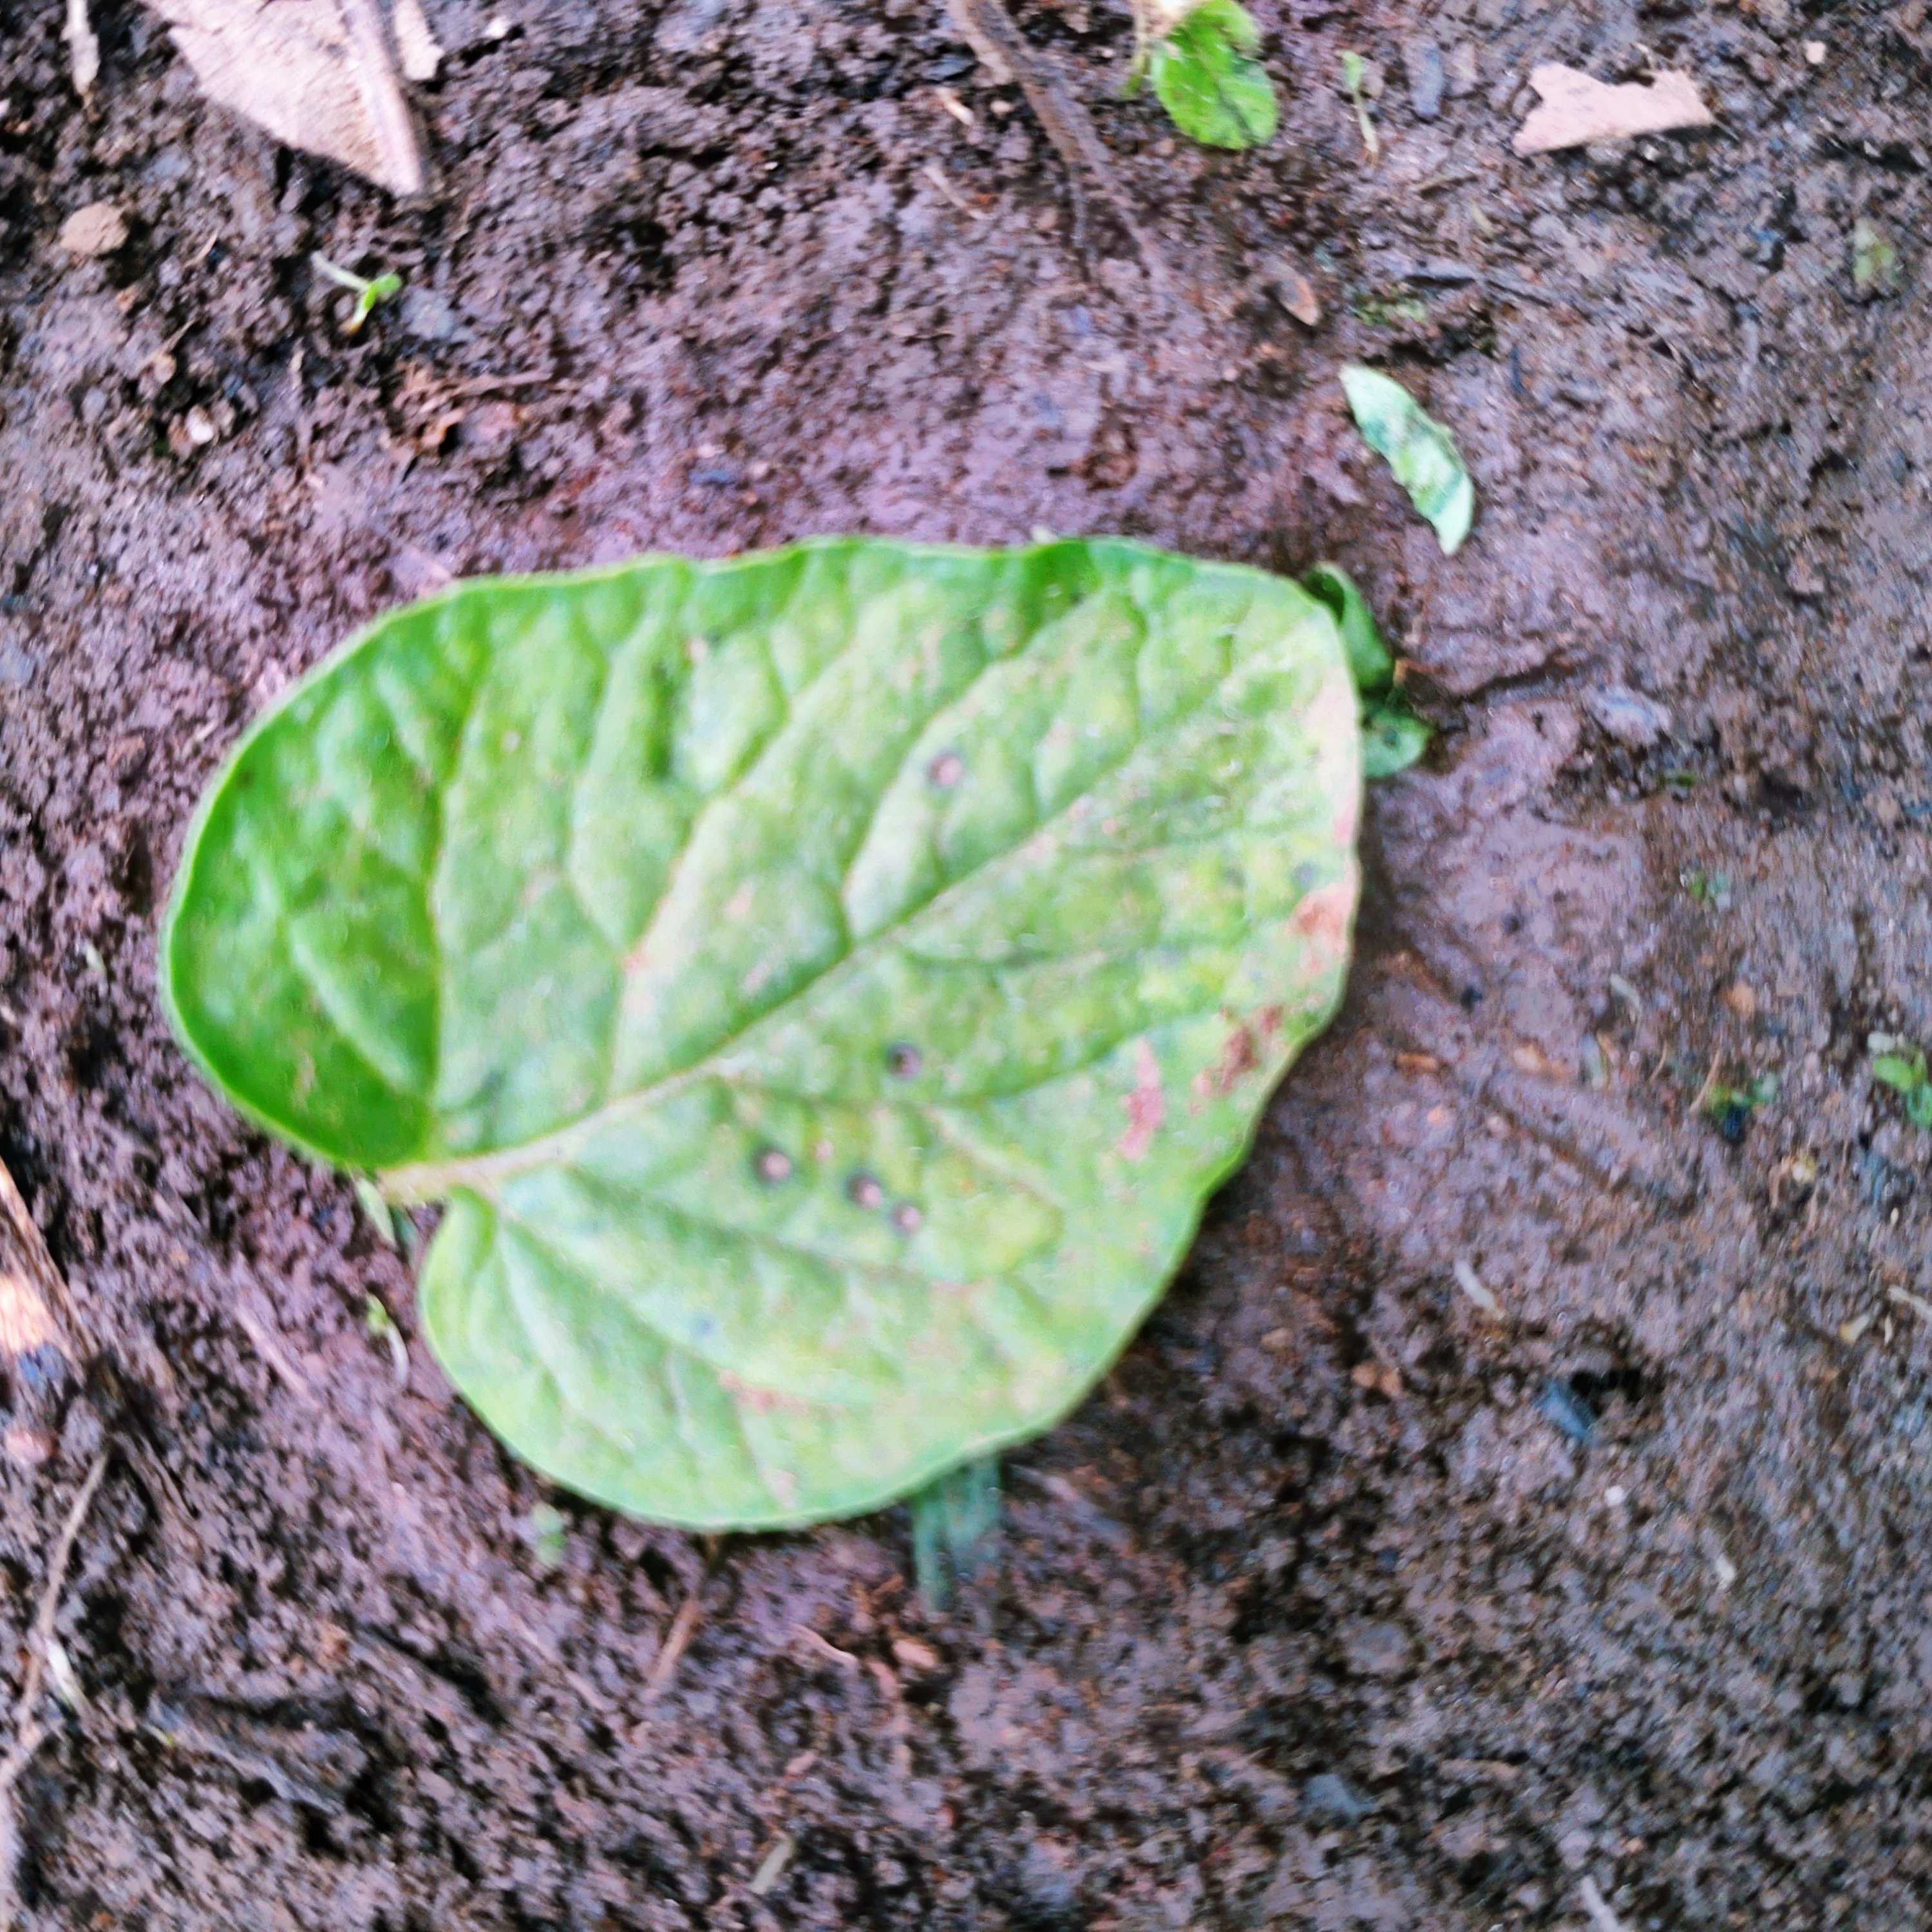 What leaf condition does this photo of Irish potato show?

late blight
